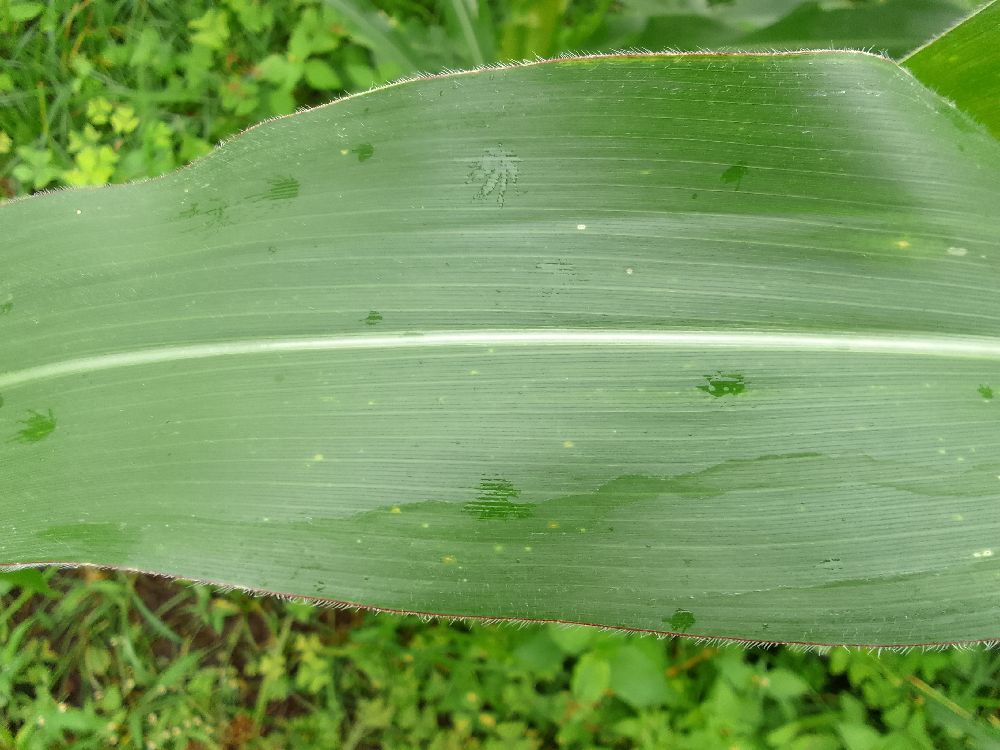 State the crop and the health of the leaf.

maize, healthy
